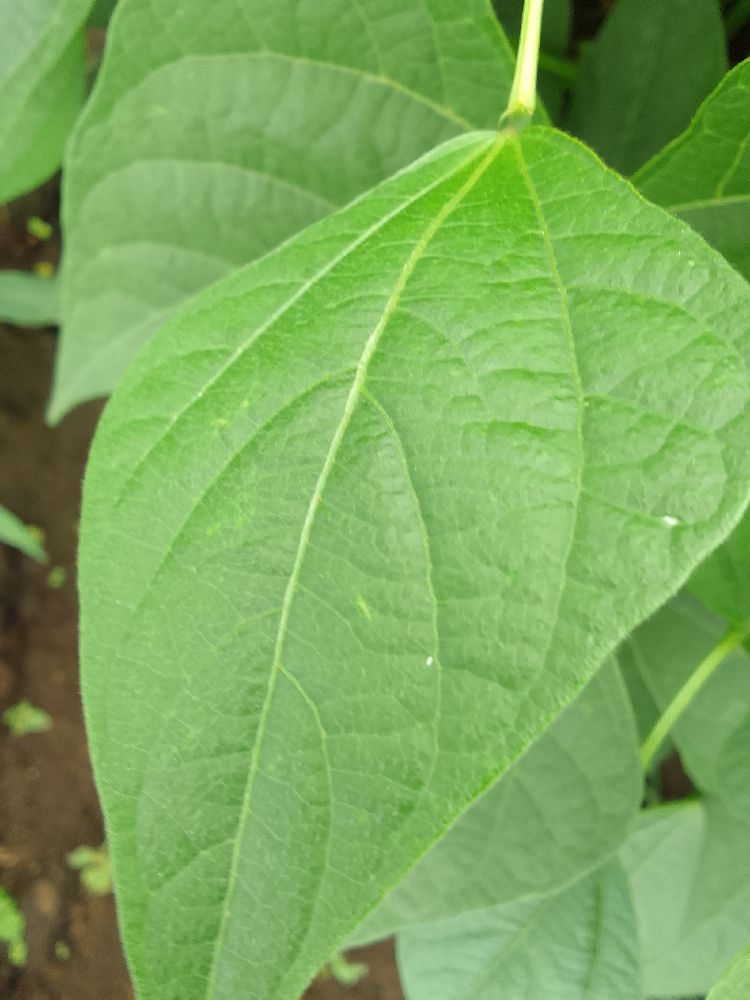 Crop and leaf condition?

common bean, healthy
